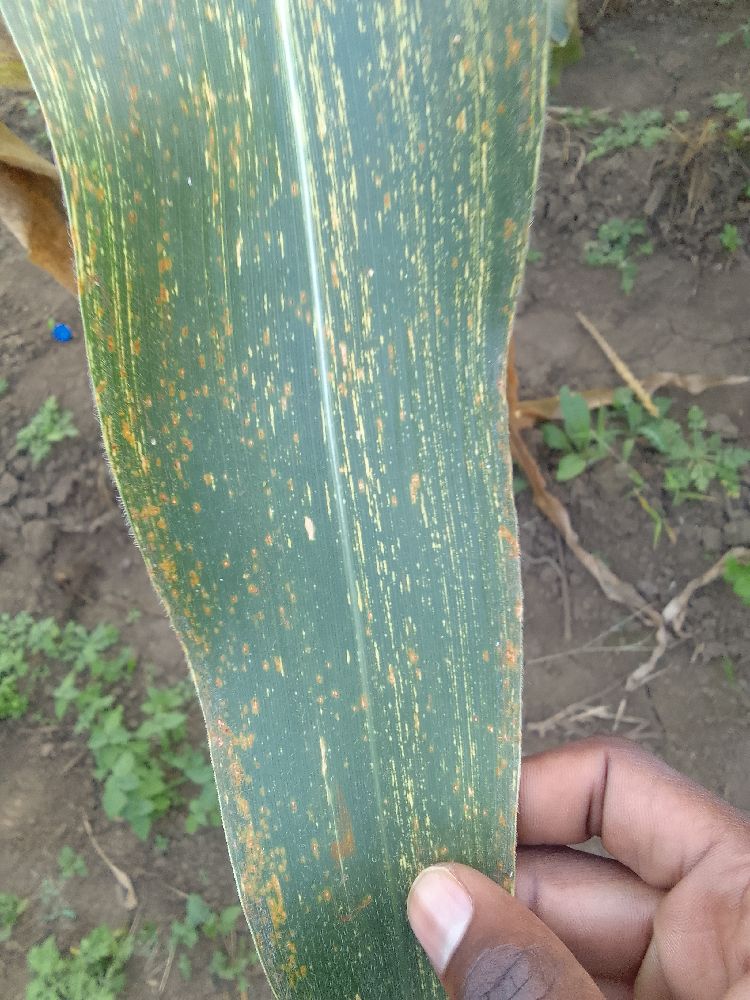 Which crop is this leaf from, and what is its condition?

maize, maize streak virus
